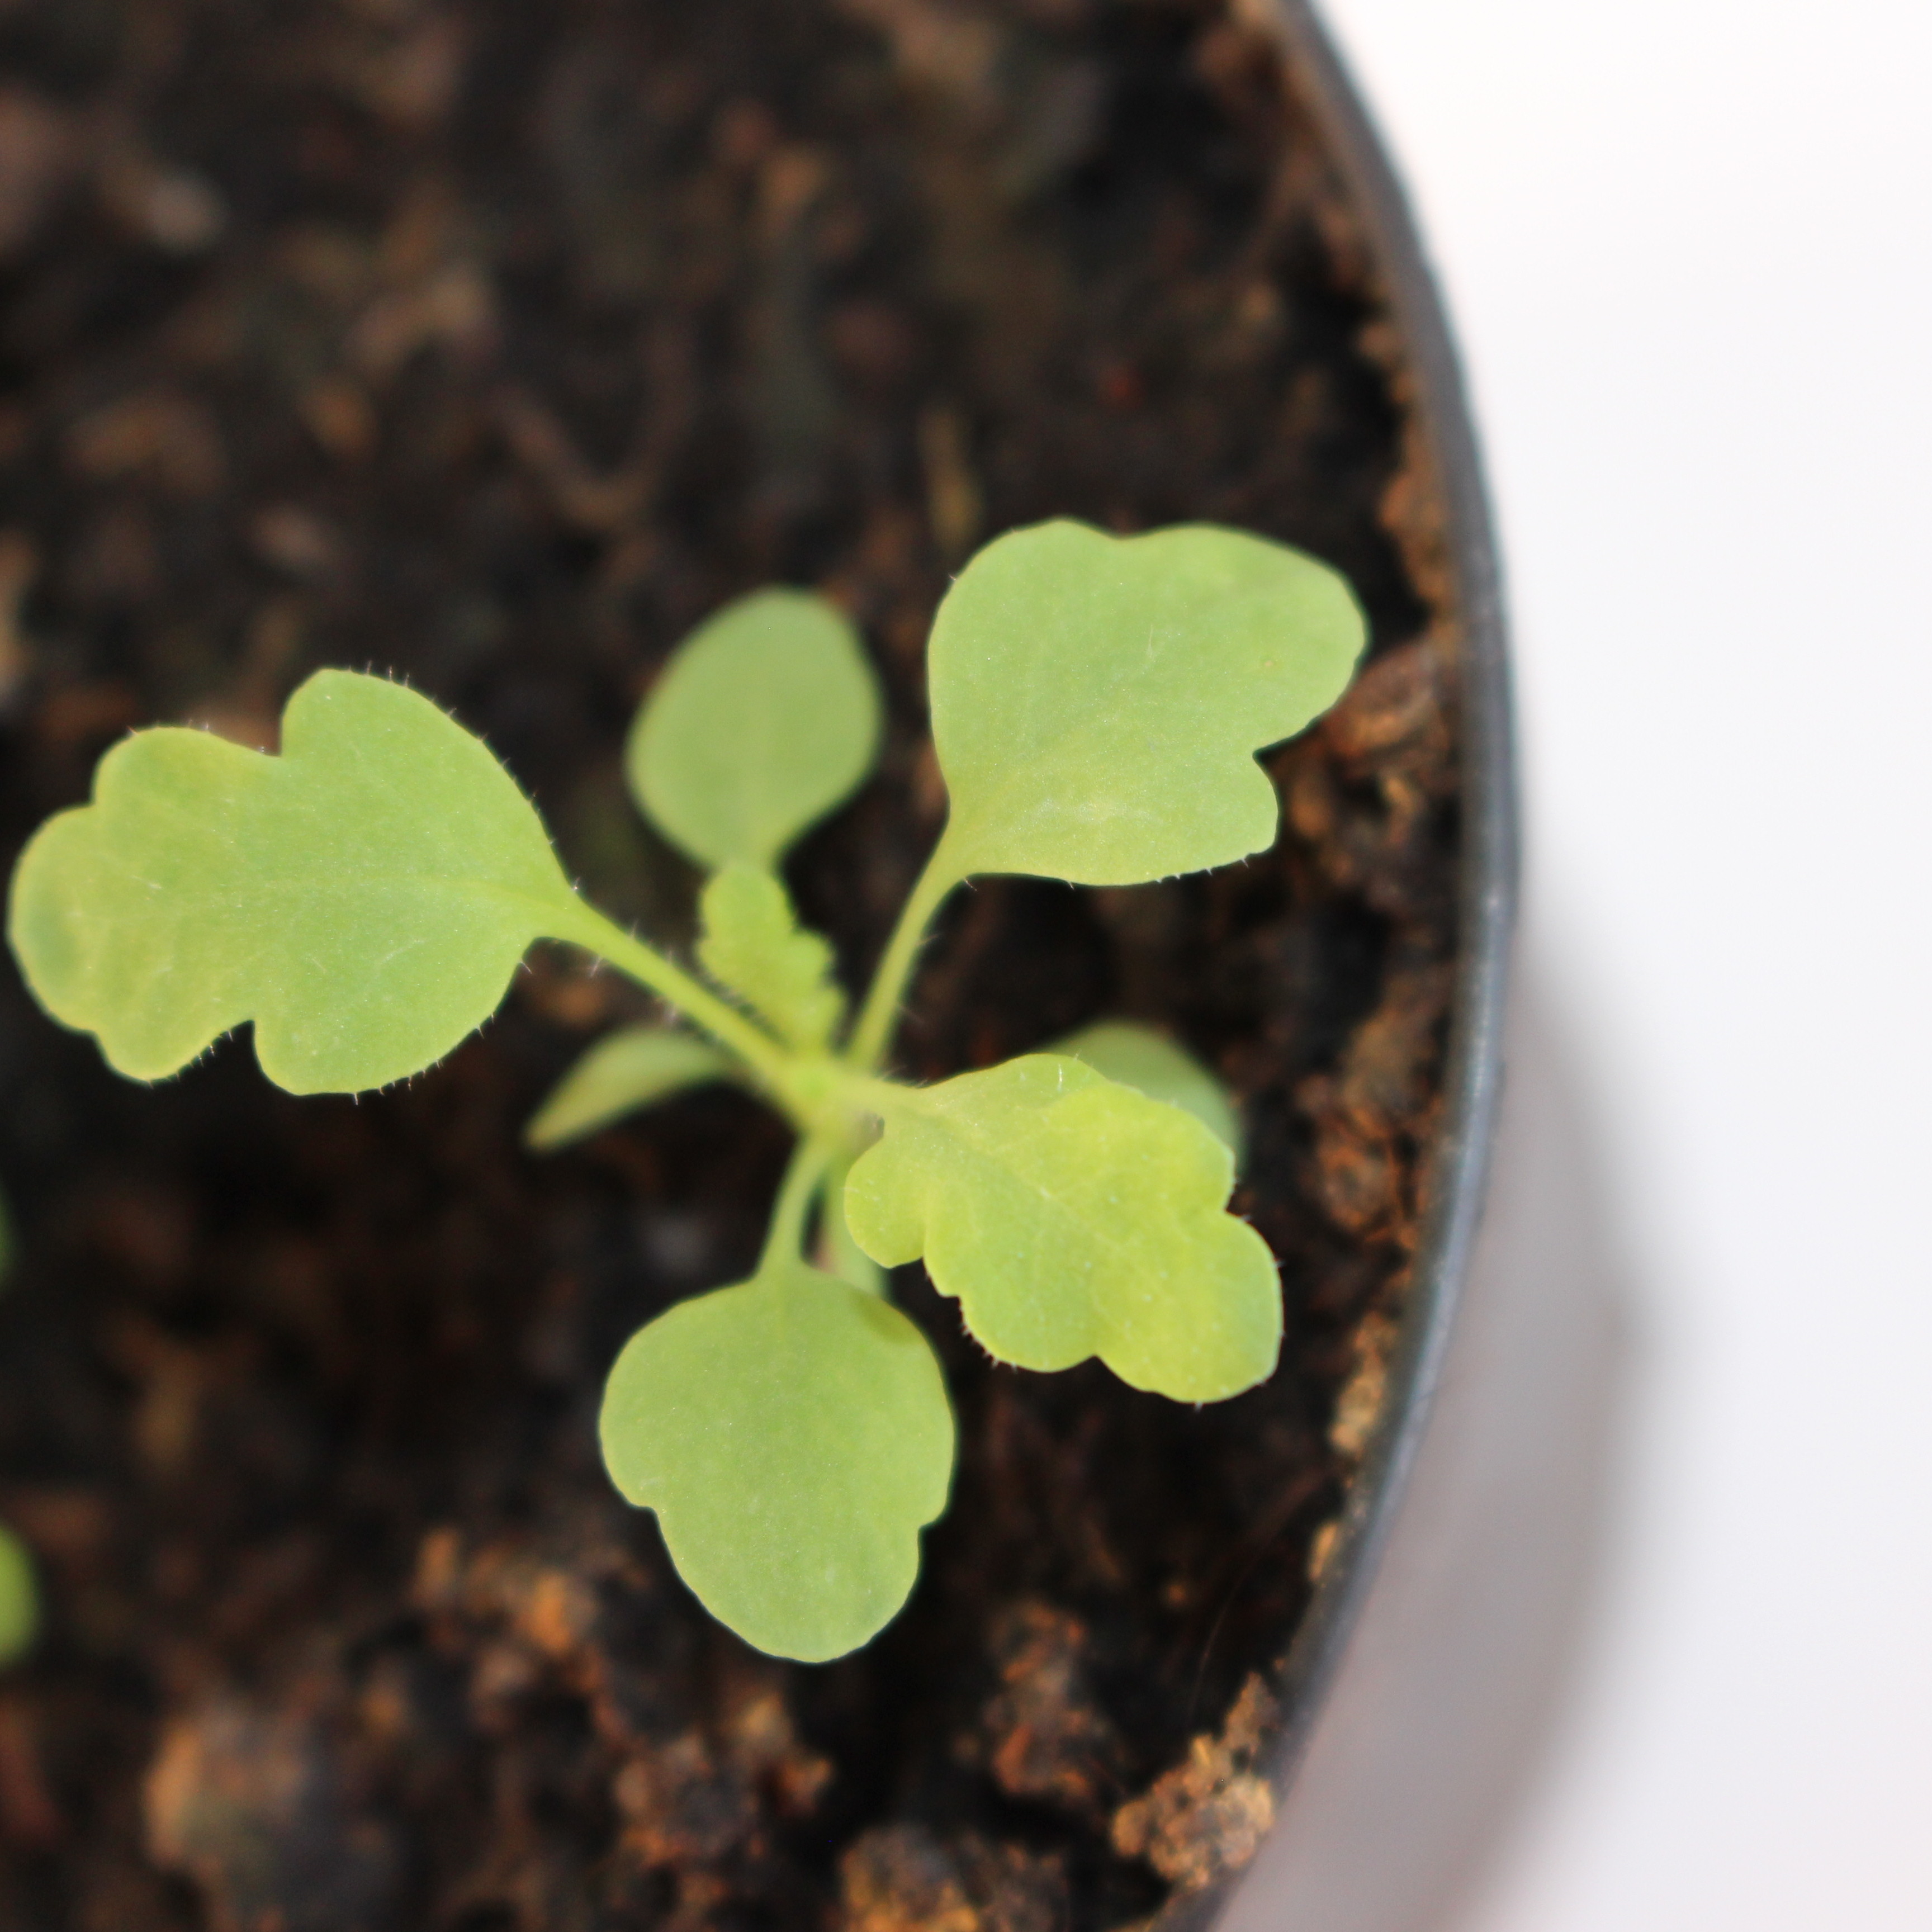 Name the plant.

Papaver rhoeas
